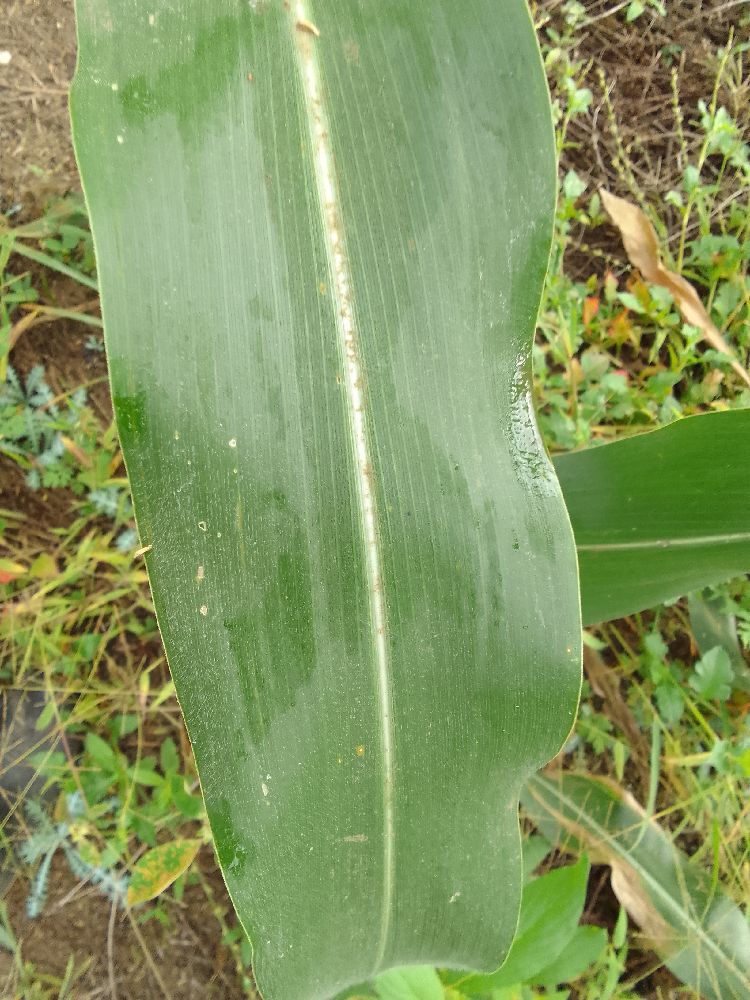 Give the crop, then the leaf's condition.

maize, healthy
